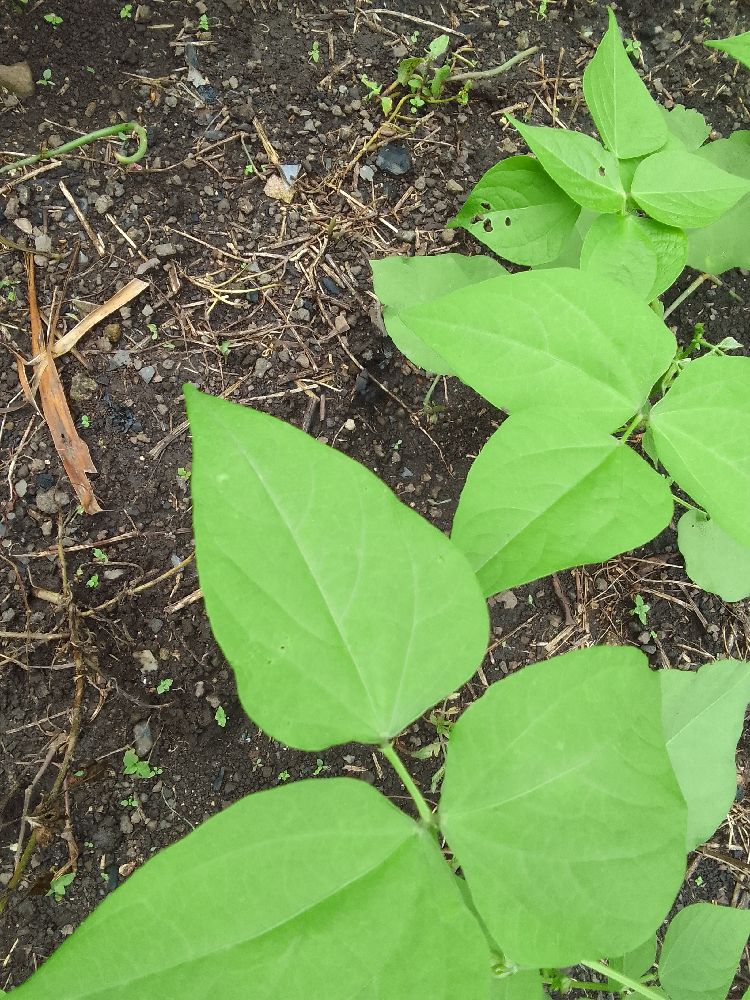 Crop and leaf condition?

common bean, healthy
